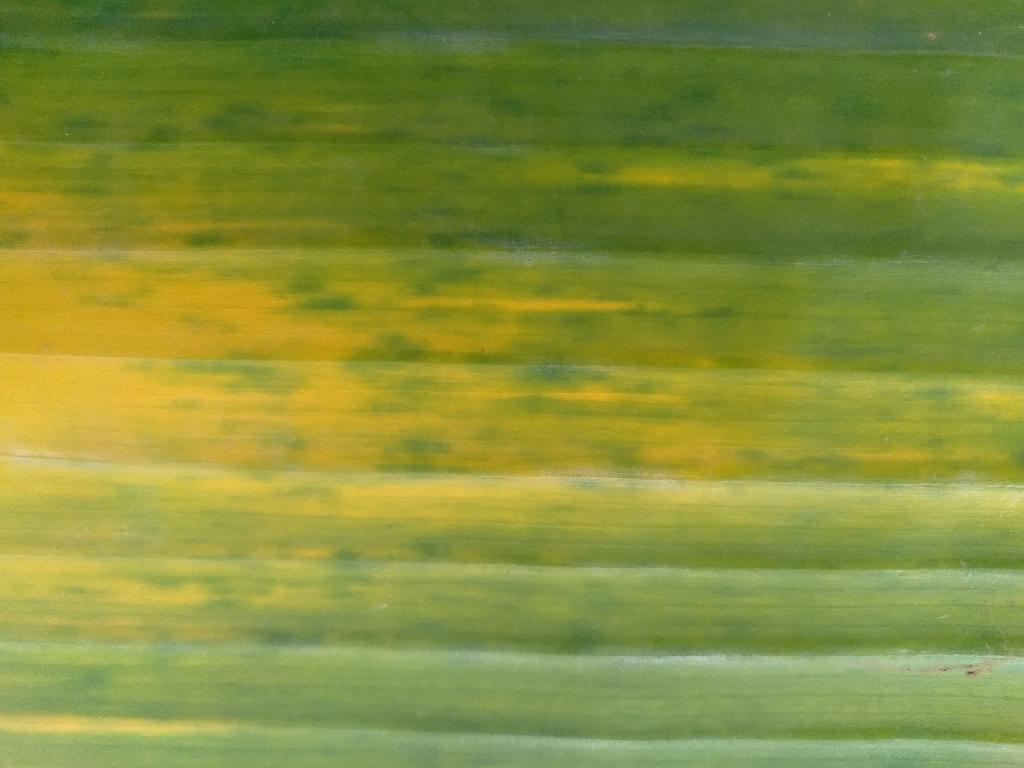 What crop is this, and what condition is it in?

banana, fusarium wilt race 1
